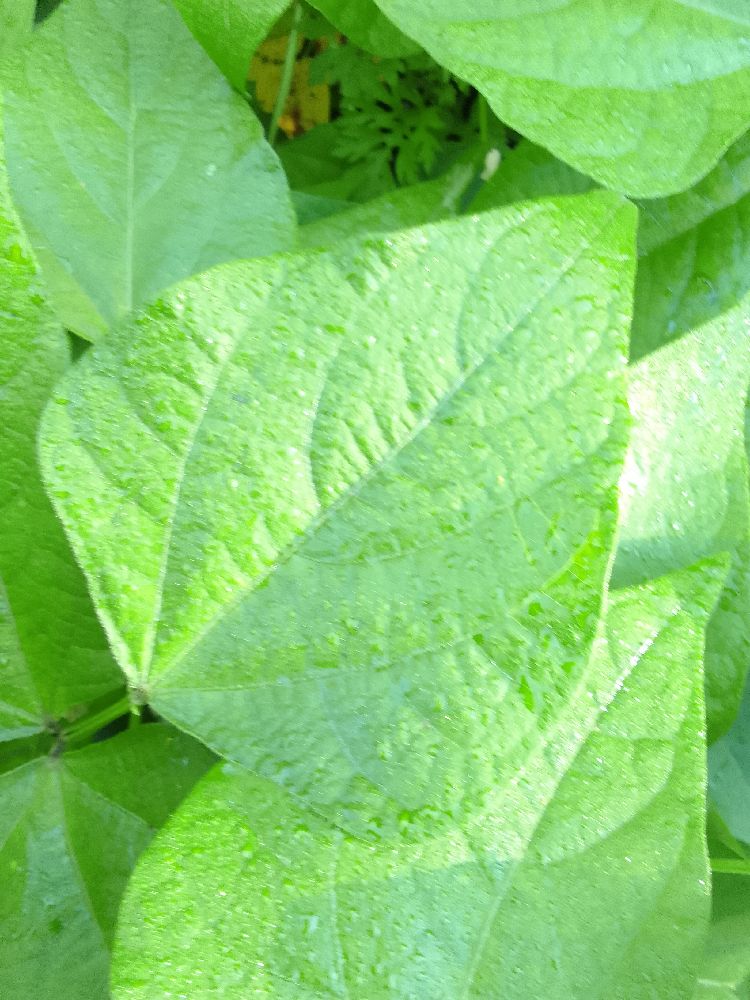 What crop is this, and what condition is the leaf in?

common bean, healthy
